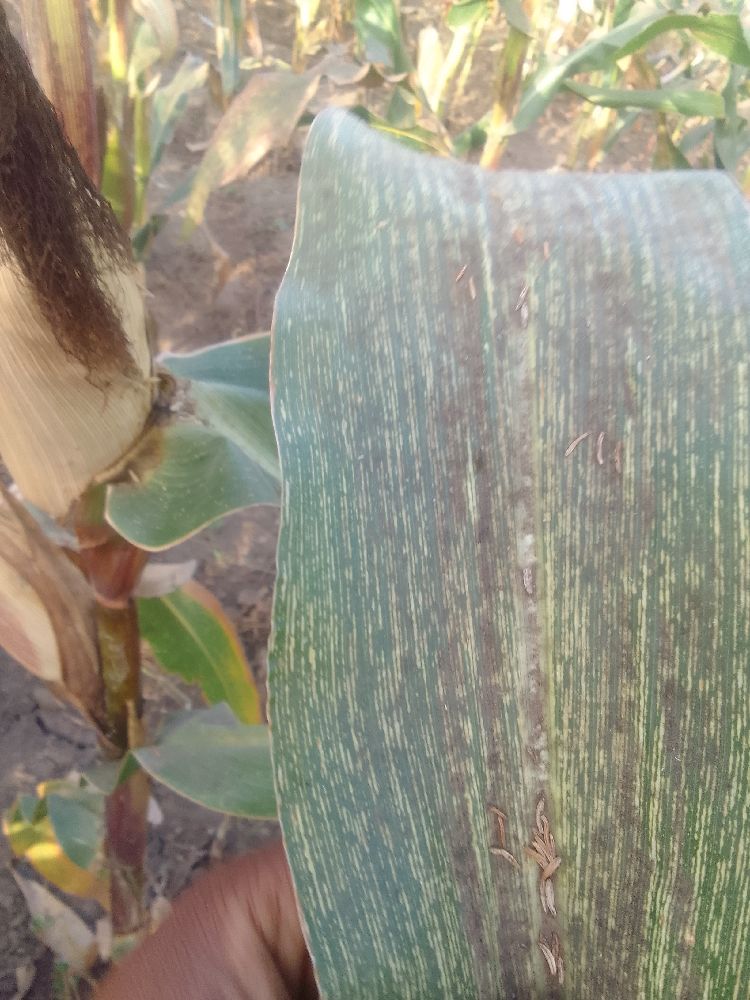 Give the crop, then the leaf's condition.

maize, maize streak virus
